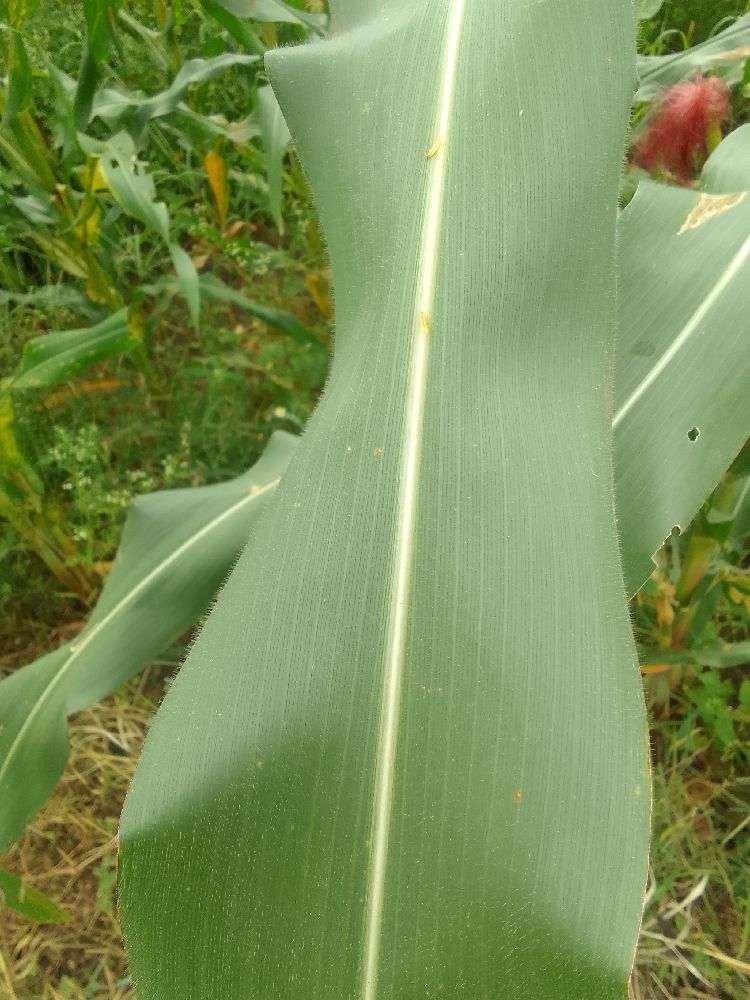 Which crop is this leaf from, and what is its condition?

maize, healthy
